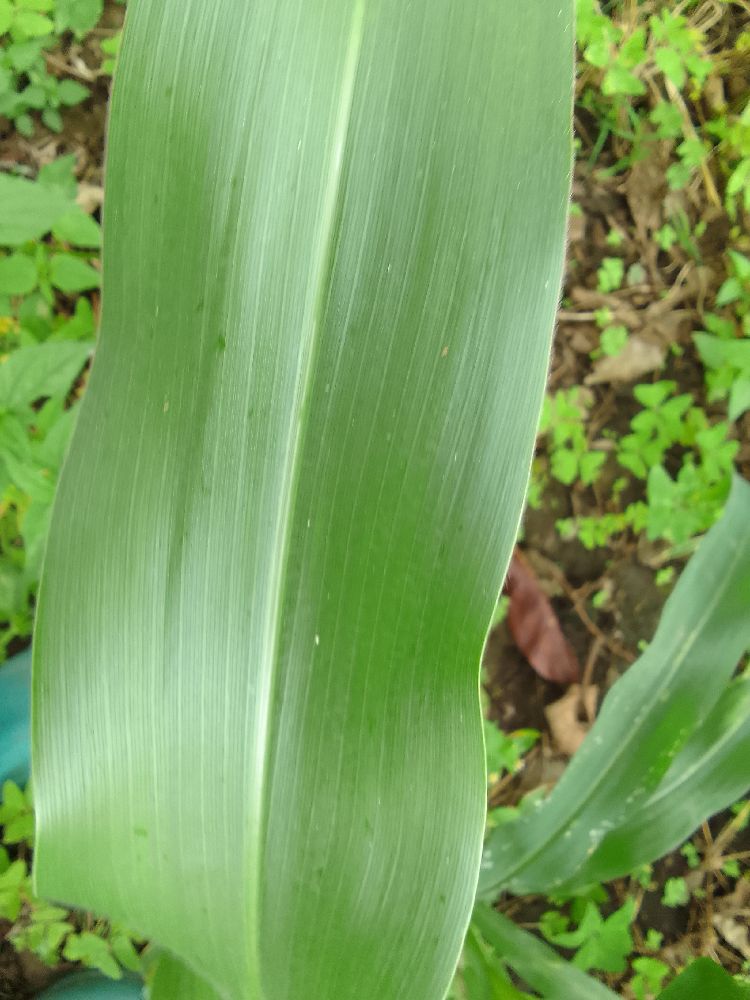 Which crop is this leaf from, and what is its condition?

maize, healthy
